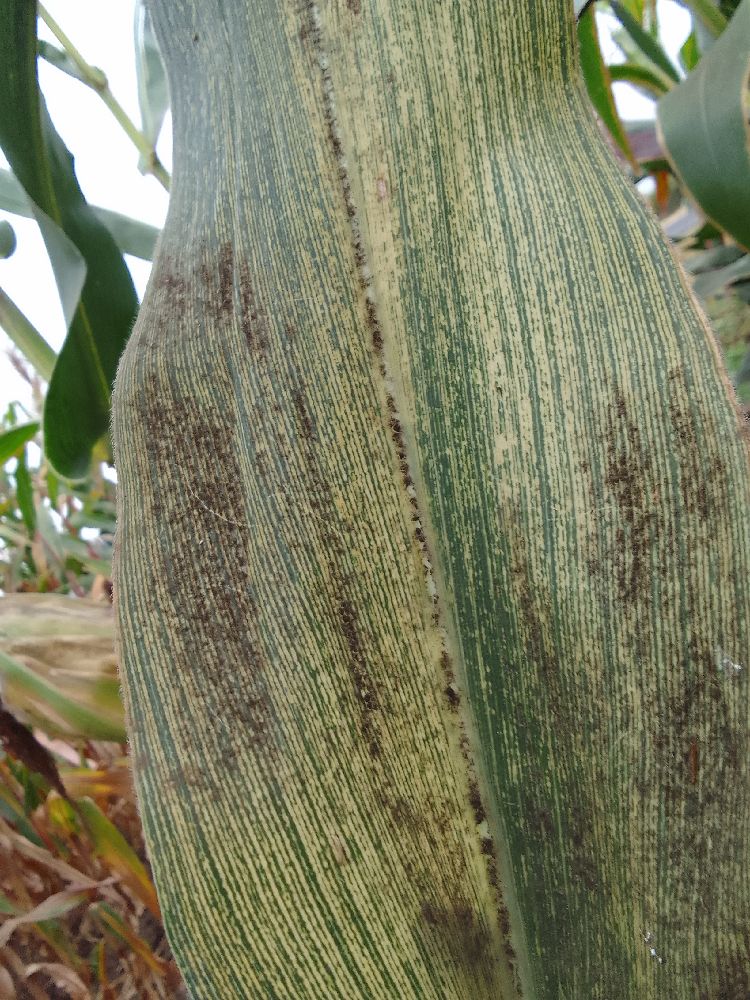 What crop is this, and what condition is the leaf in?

maize, maize streak virus
